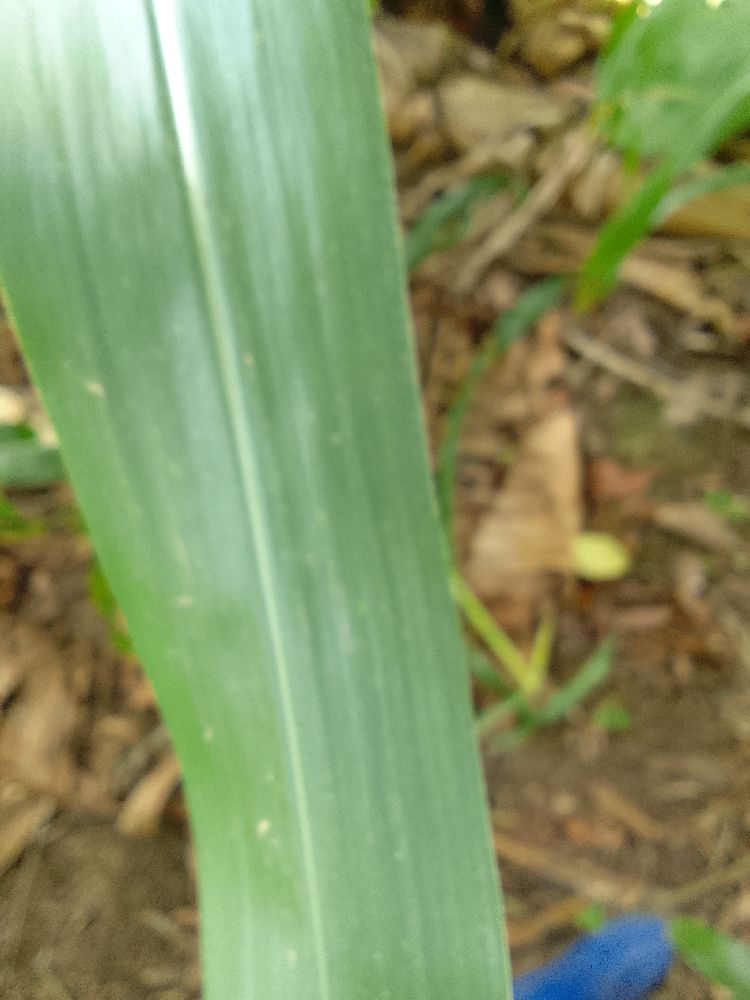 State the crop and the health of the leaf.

maize, healthy
